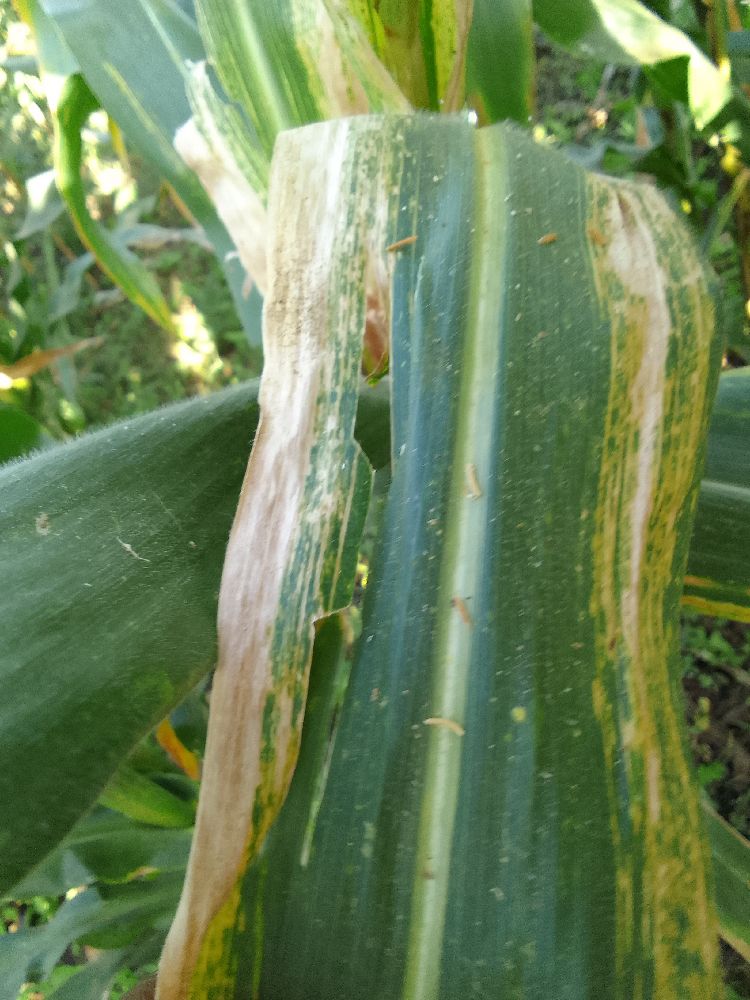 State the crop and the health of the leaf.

maize, maize lethal necrosis
